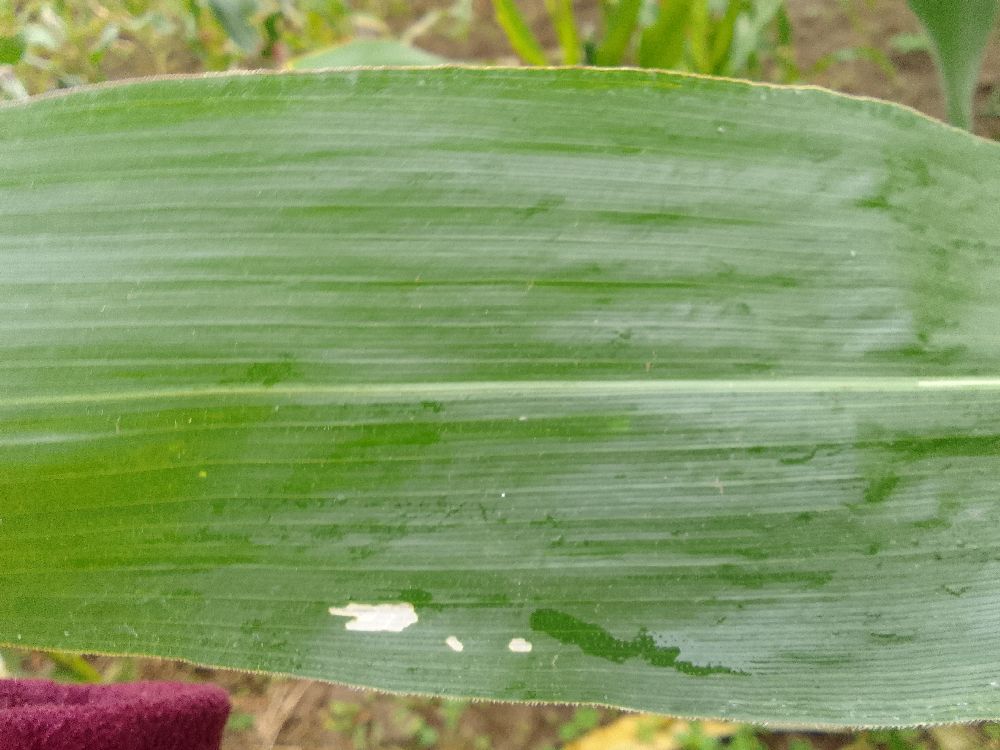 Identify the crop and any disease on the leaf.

maize, healthy
